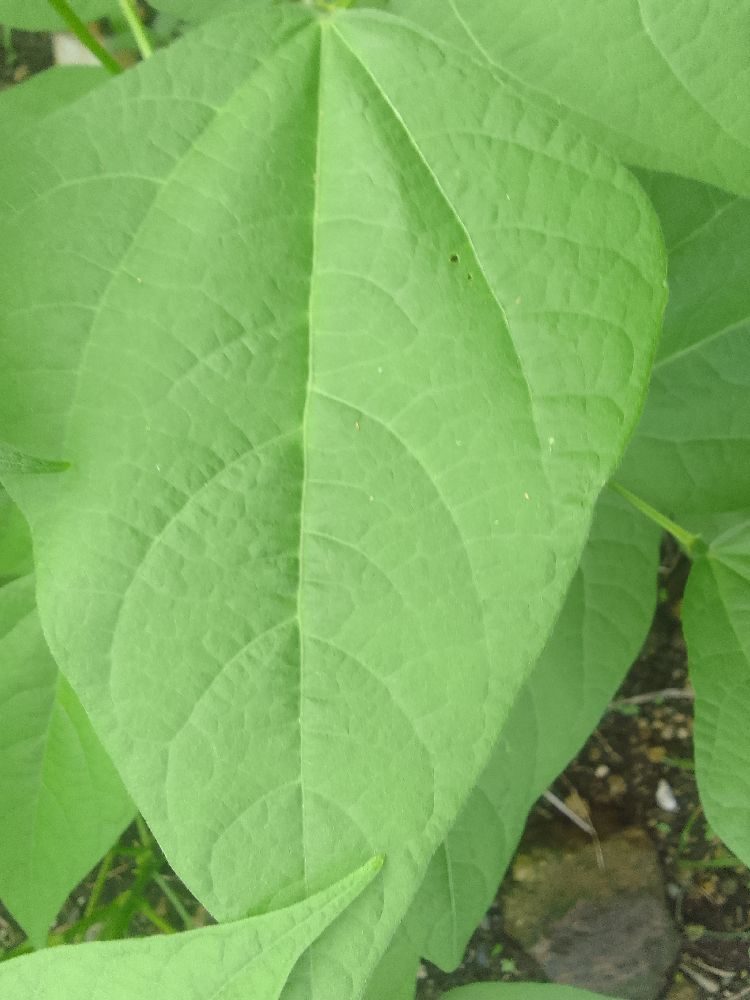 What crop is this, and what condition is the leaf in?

common bean, healthy
